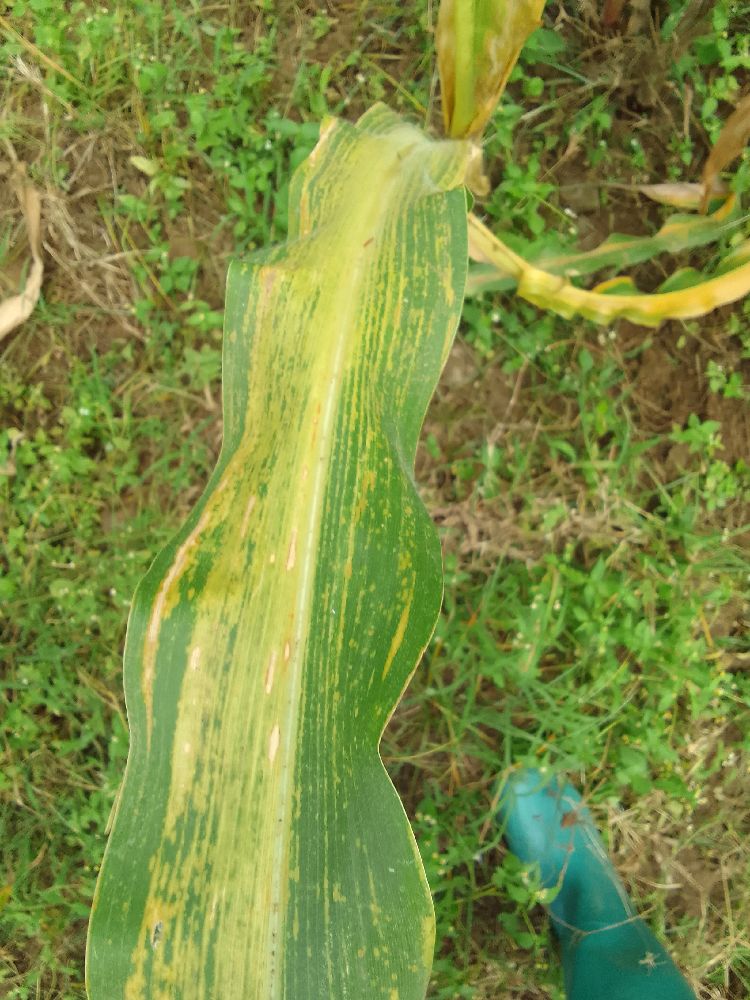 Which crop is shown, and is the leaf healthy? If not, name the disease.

maize, maize lethal necrosis
